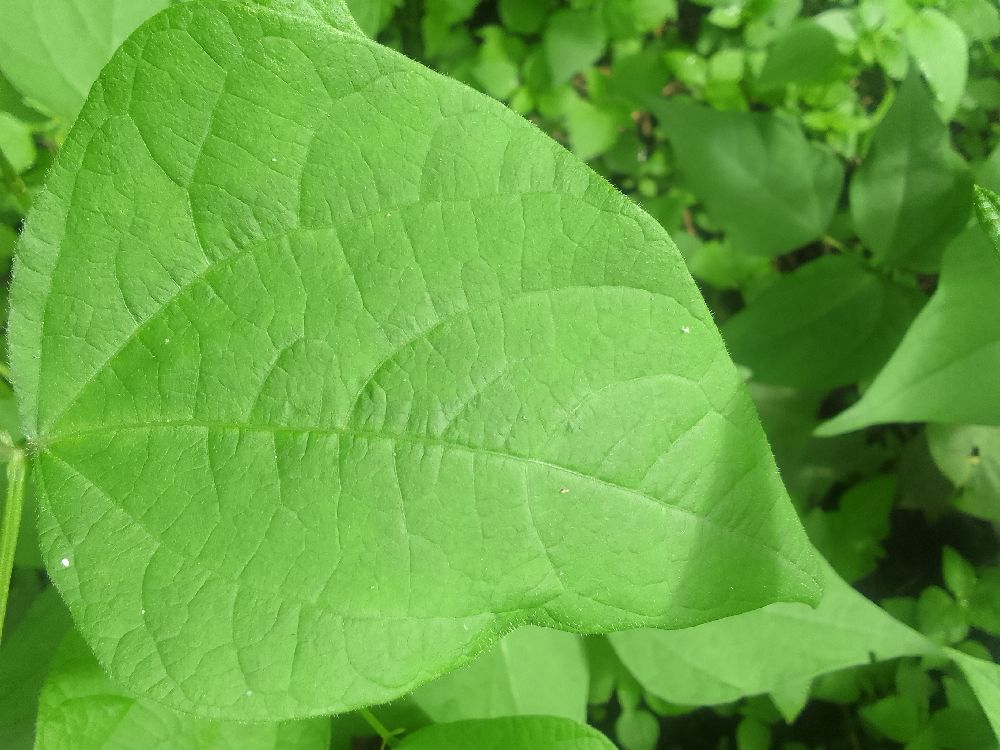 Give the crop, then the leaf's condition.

common bean, healthy
